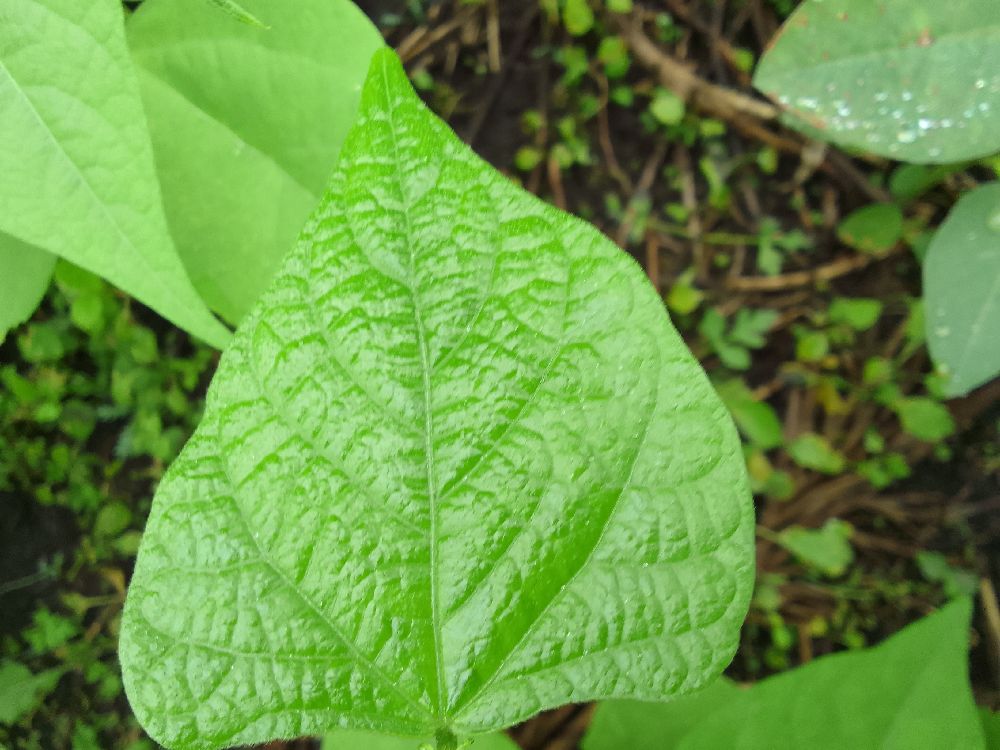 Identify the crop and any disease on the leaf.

common bean, healthy
